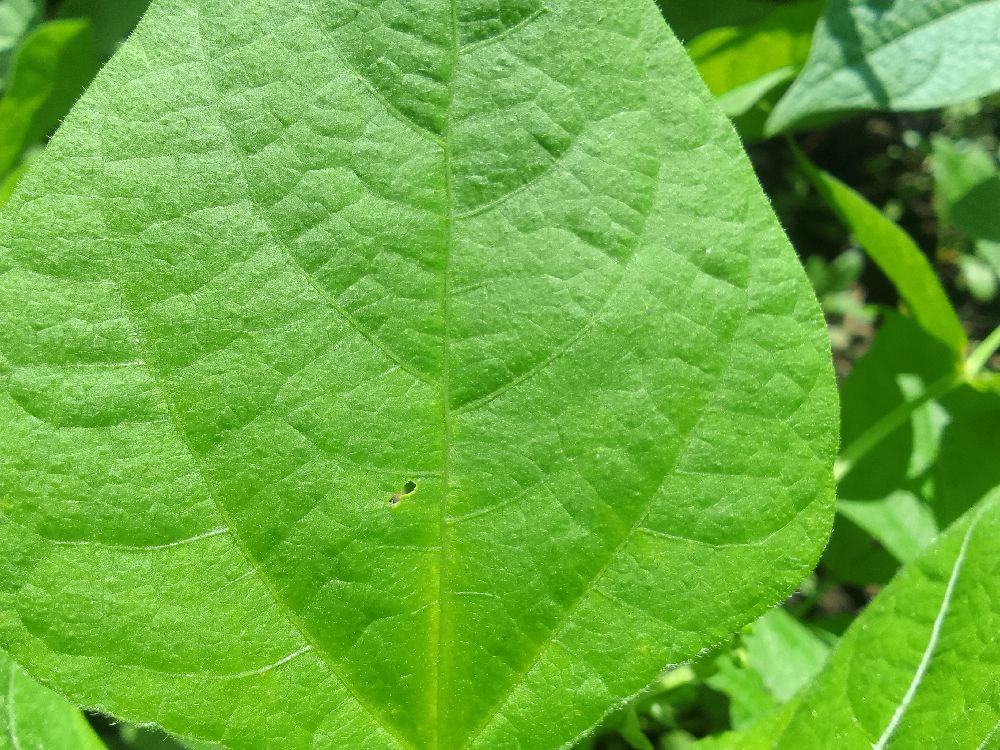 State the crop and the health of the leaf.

common bean, healthy
